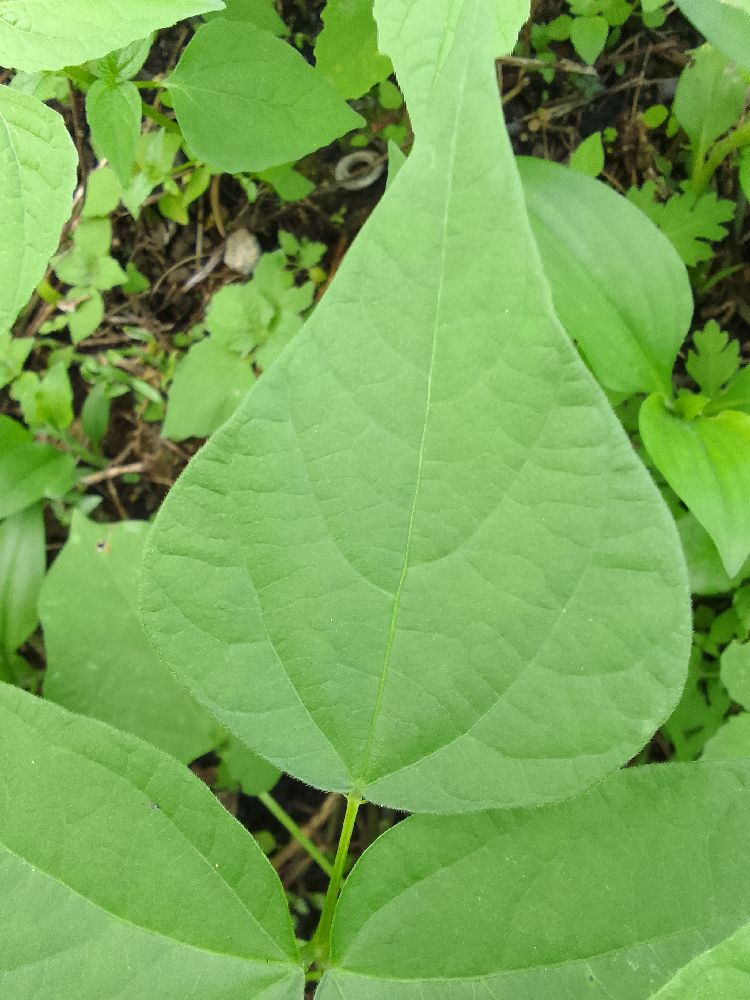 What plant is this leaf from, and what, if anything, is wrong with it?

common bean, healthy
